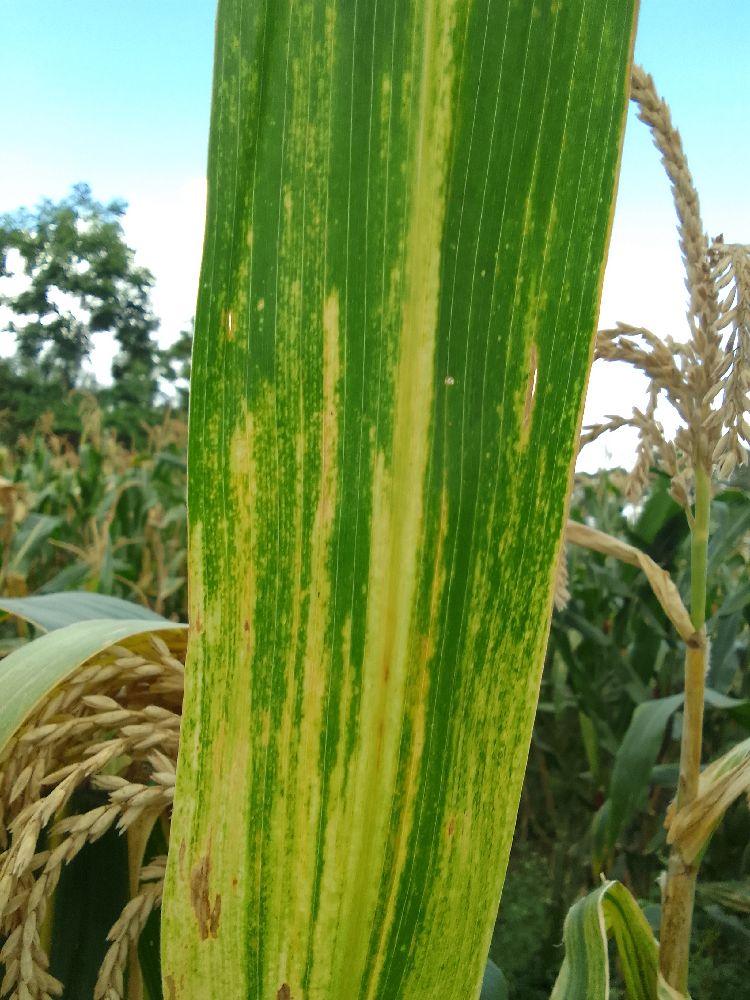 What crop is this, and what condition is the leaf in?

maize, maize lethal necrosis
